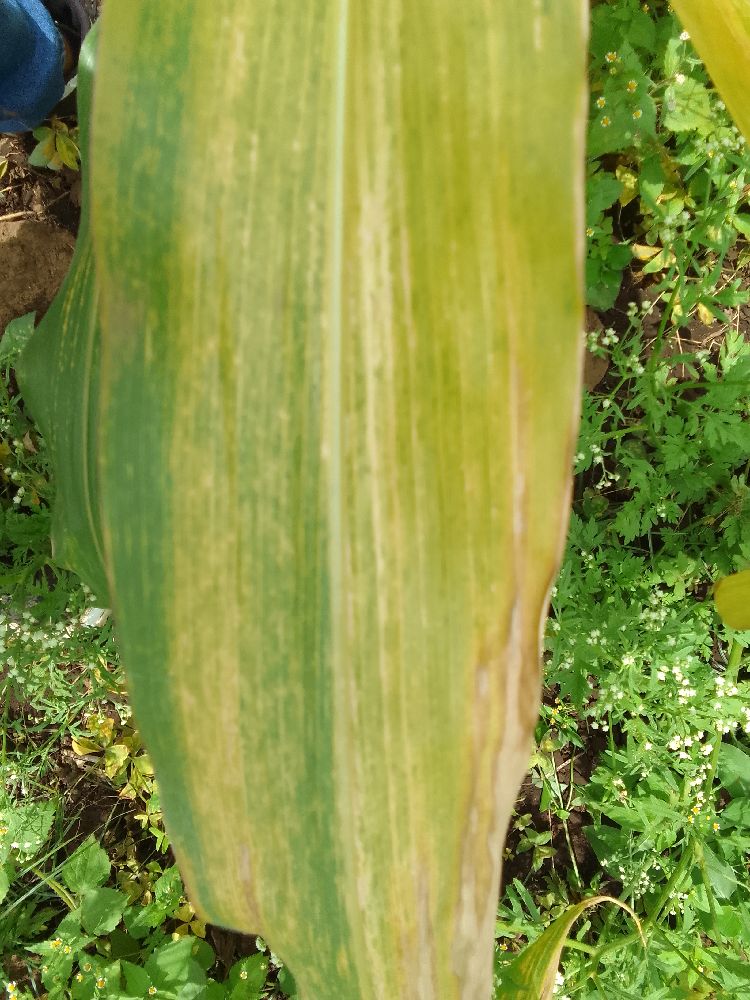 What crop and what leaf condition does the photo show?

maize, maize lethal necrosis
